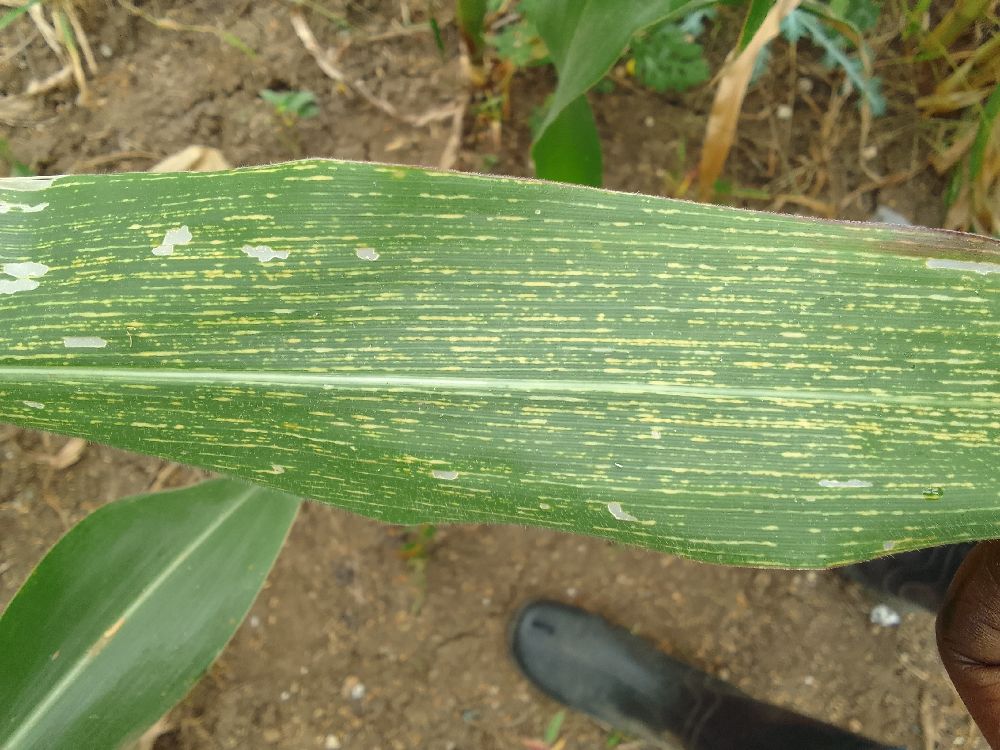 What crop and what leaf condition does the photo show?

maize, maize streak virus
